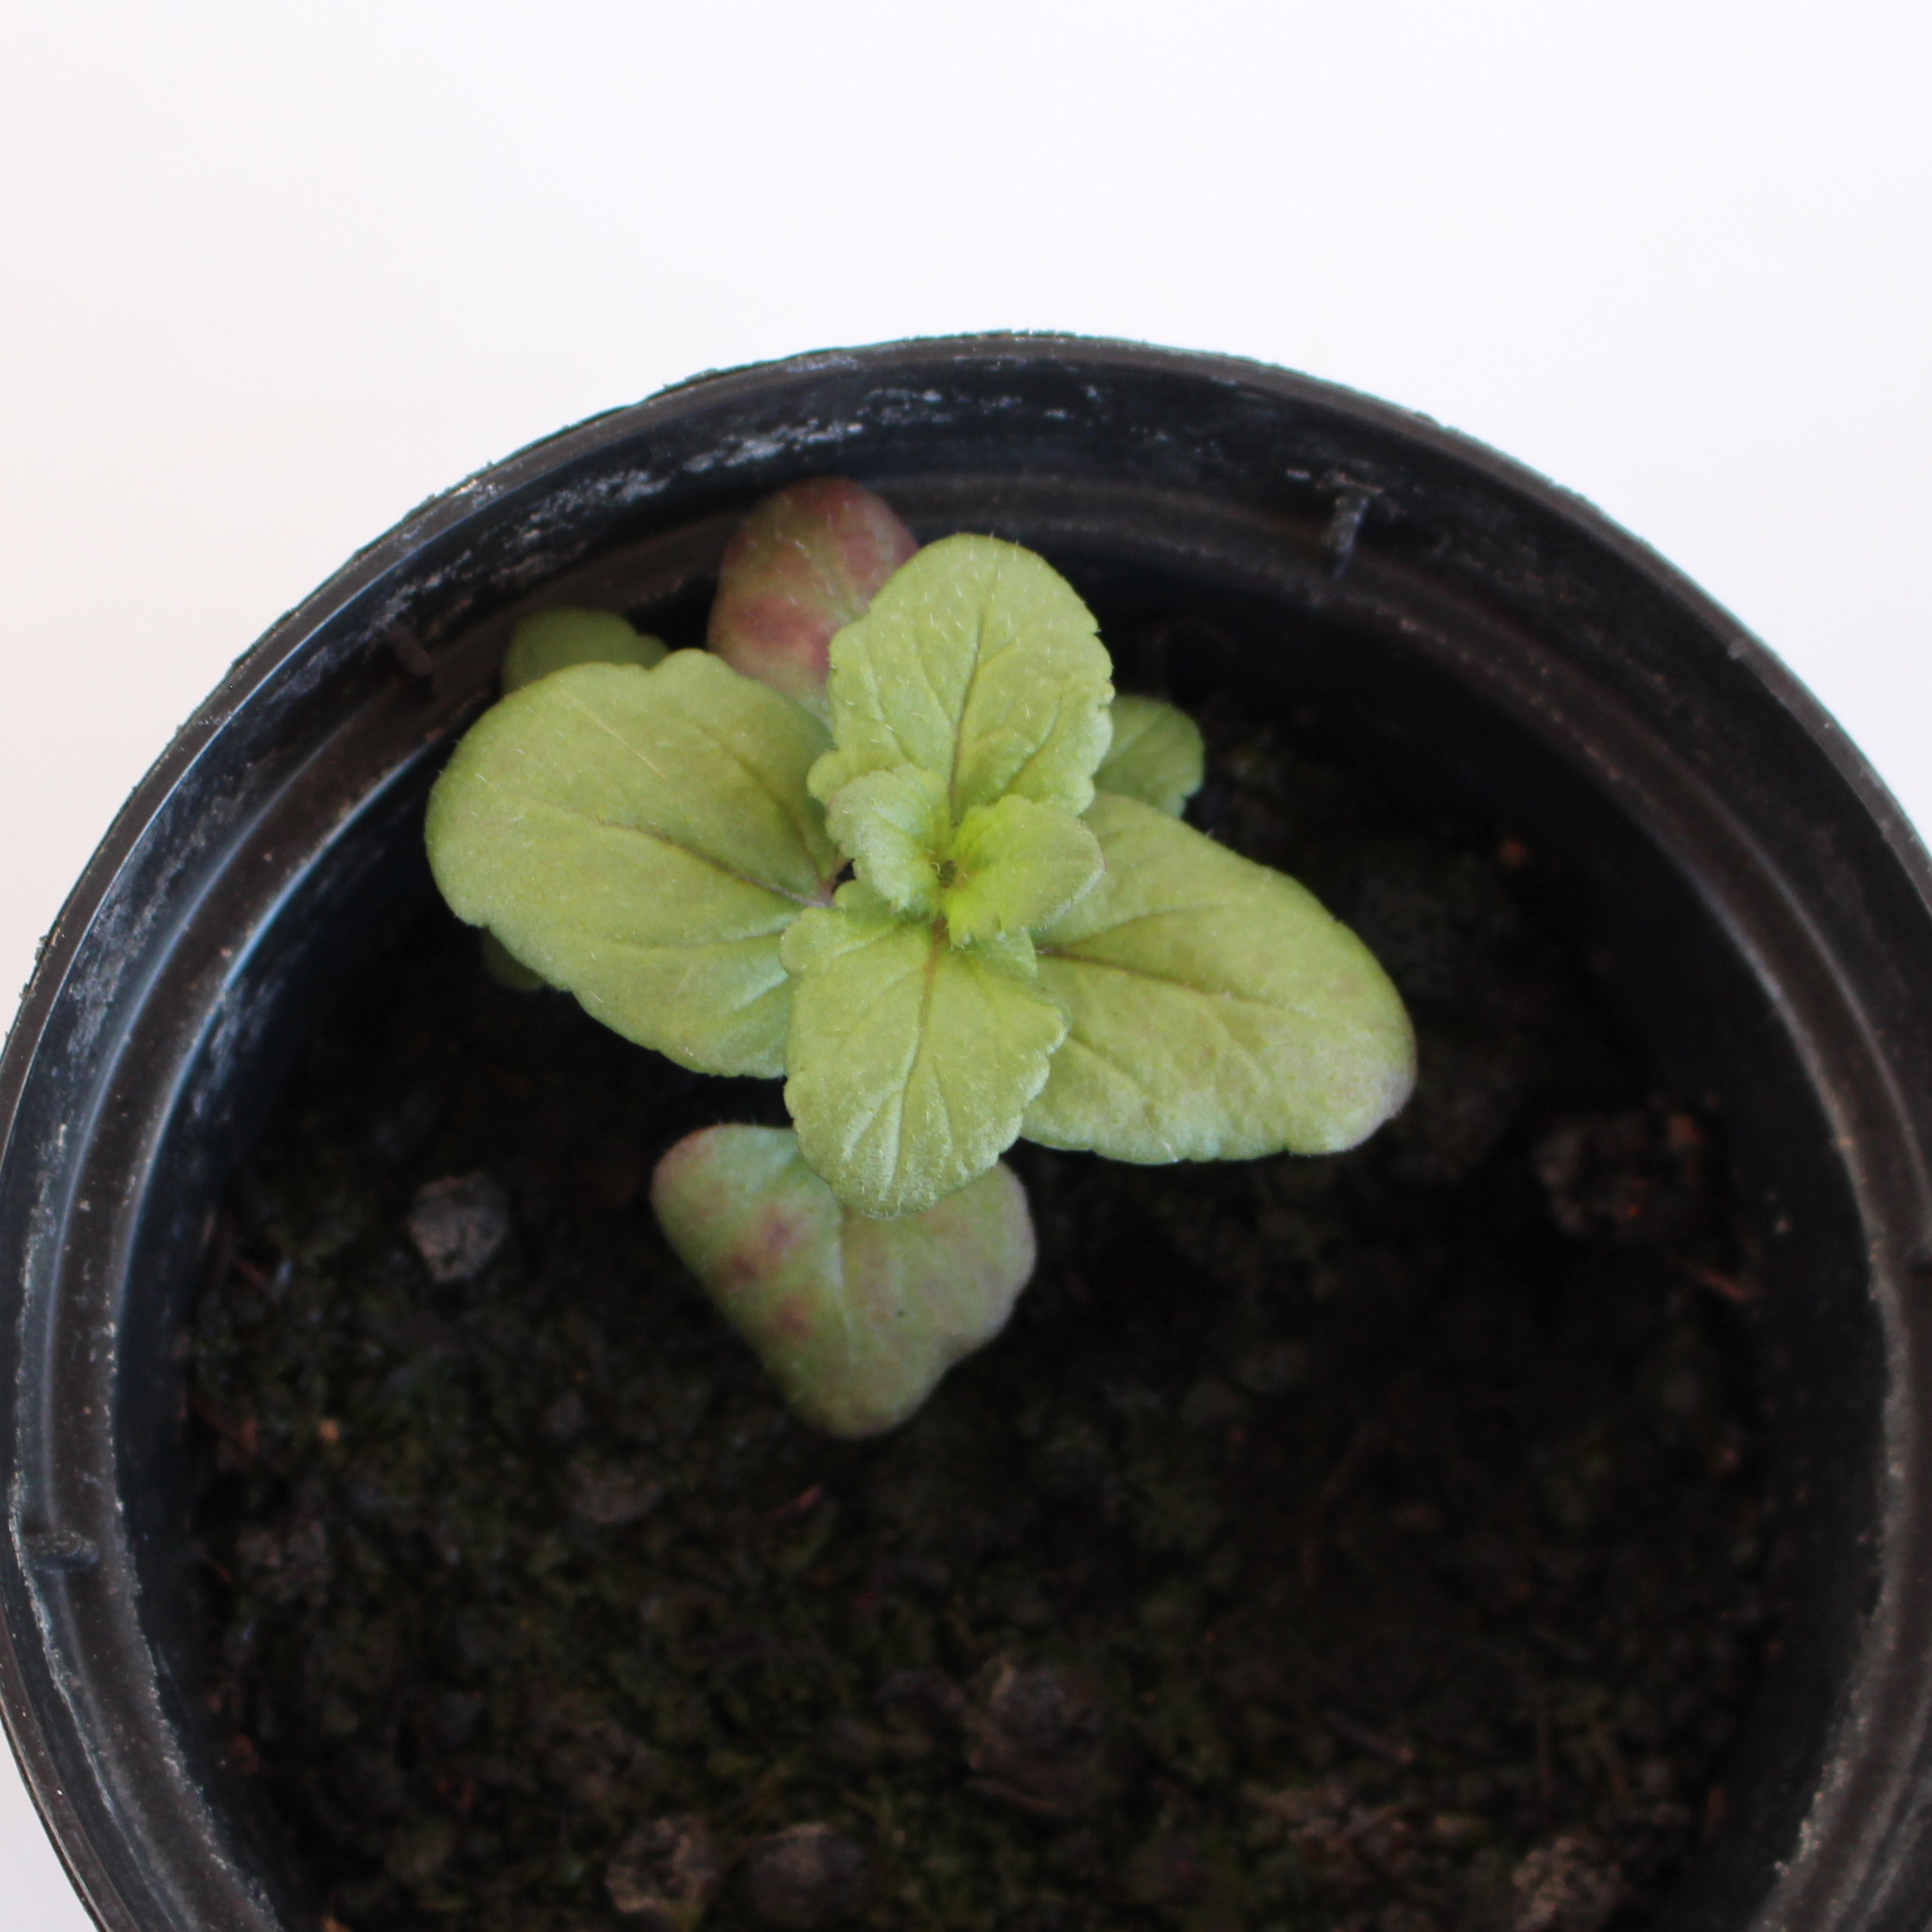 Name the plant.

Veronica persica
